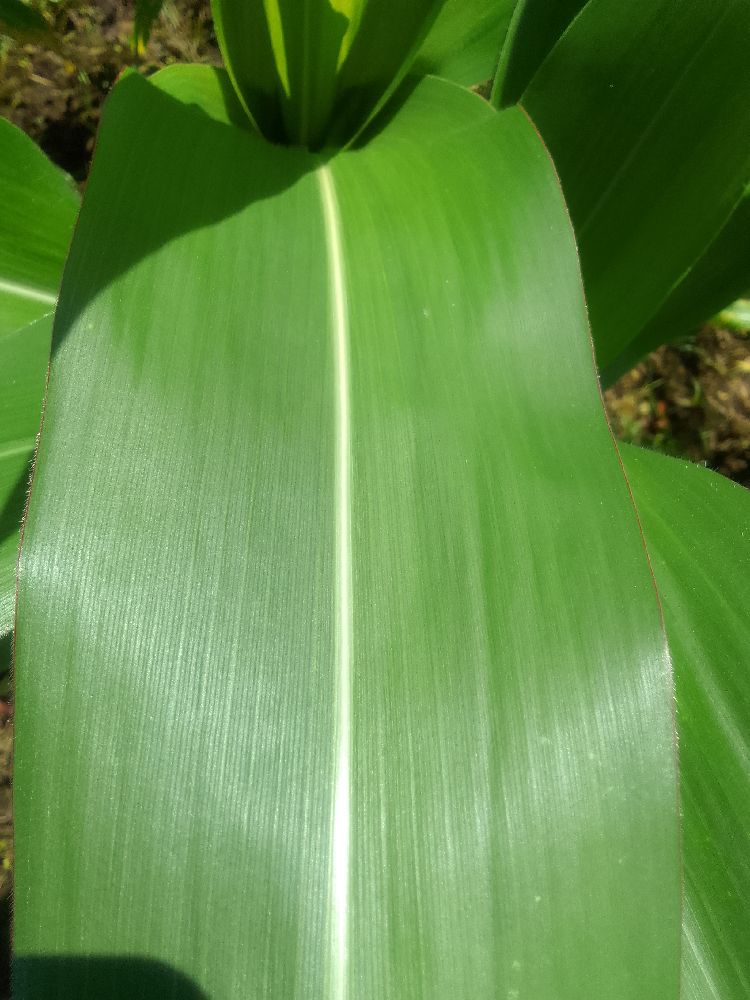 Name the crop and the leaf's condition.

maize, healthy
